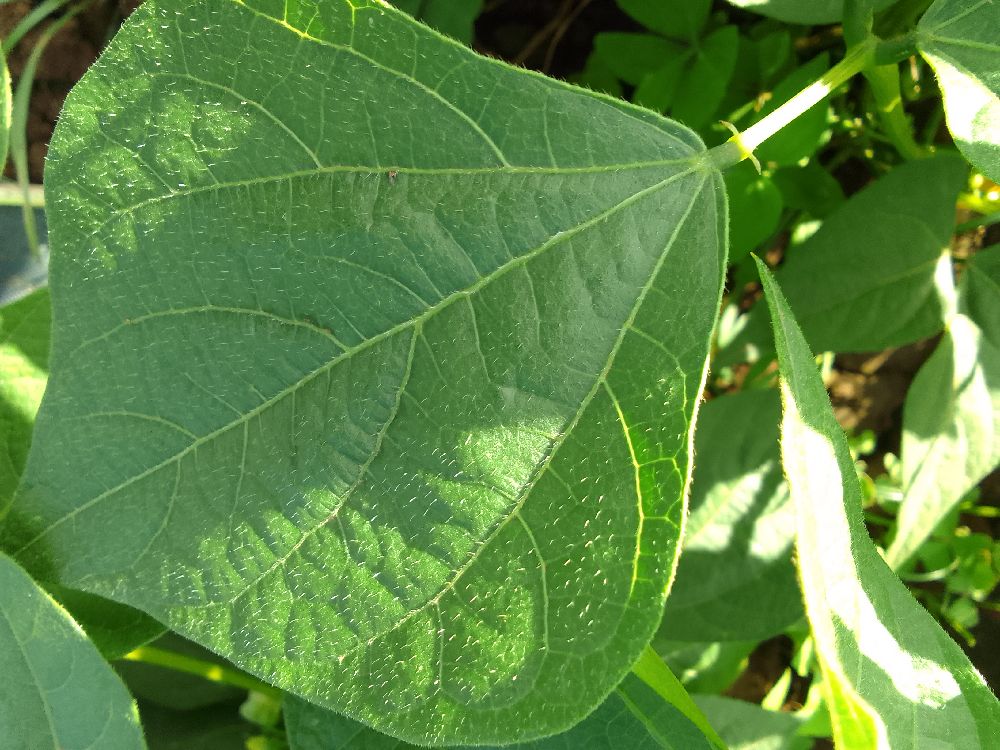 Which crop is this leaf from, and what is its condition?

common bean, healthy
